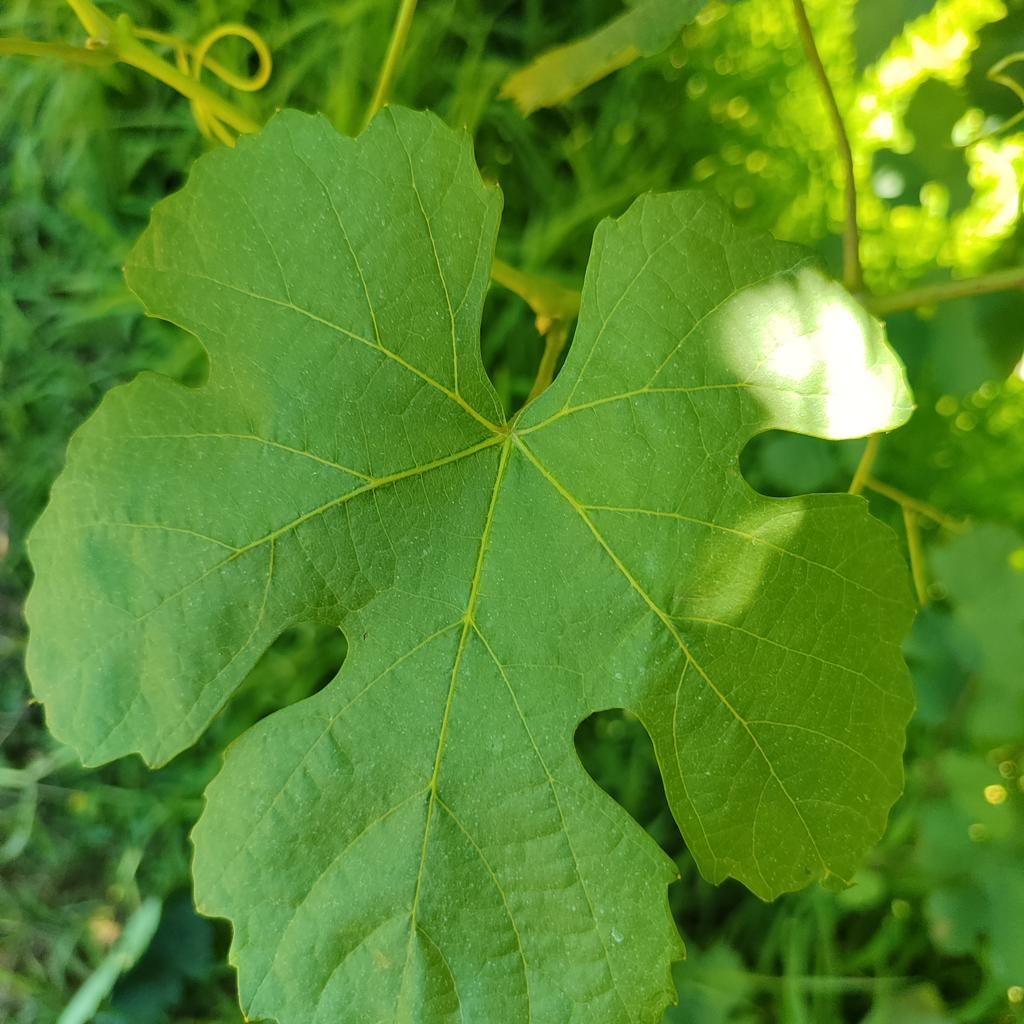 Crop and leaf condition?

grapevine, healthy
